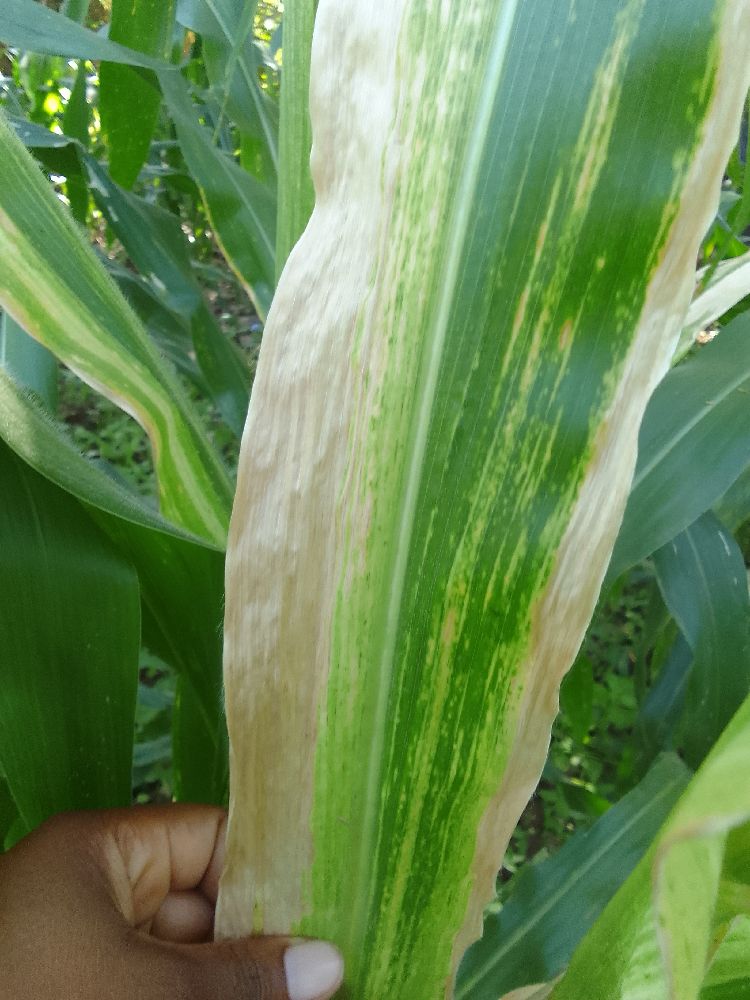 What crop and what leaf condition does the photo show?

maize, maize lethal necrosis
